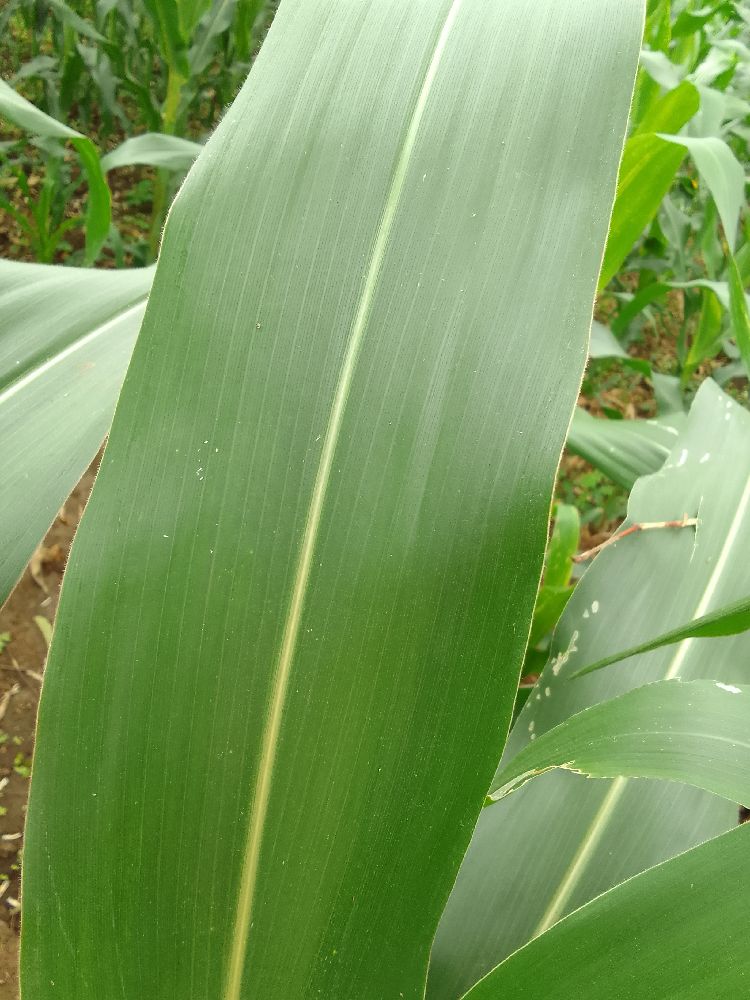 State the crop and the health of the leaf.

maize, healthy
